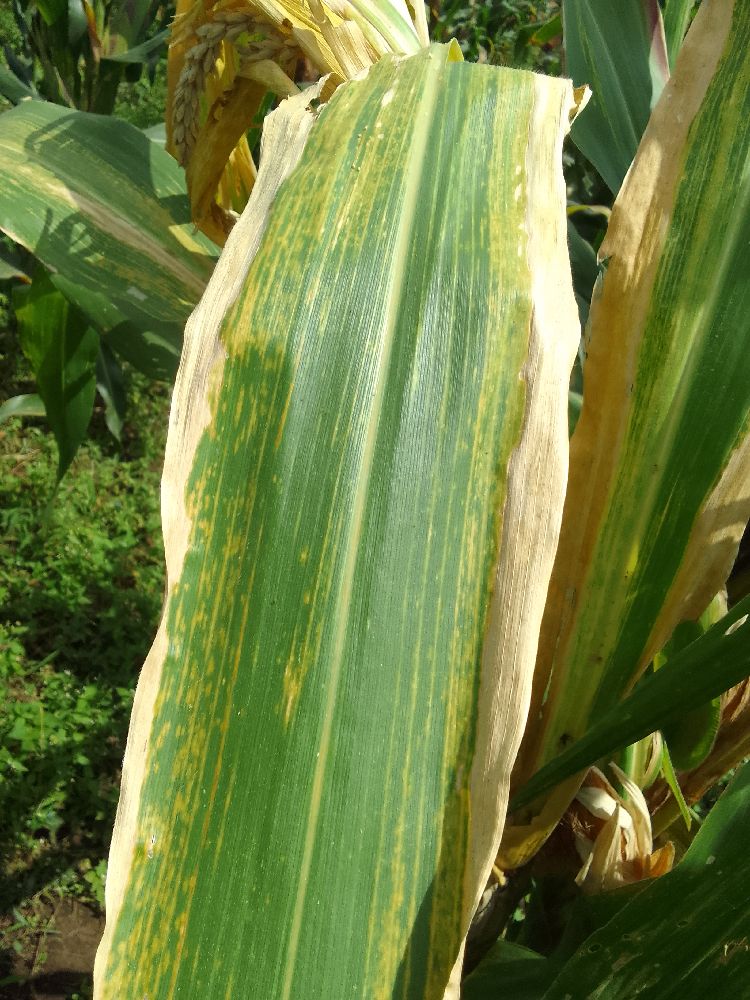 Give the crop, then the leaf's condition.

maize, maize lethal necrosis
